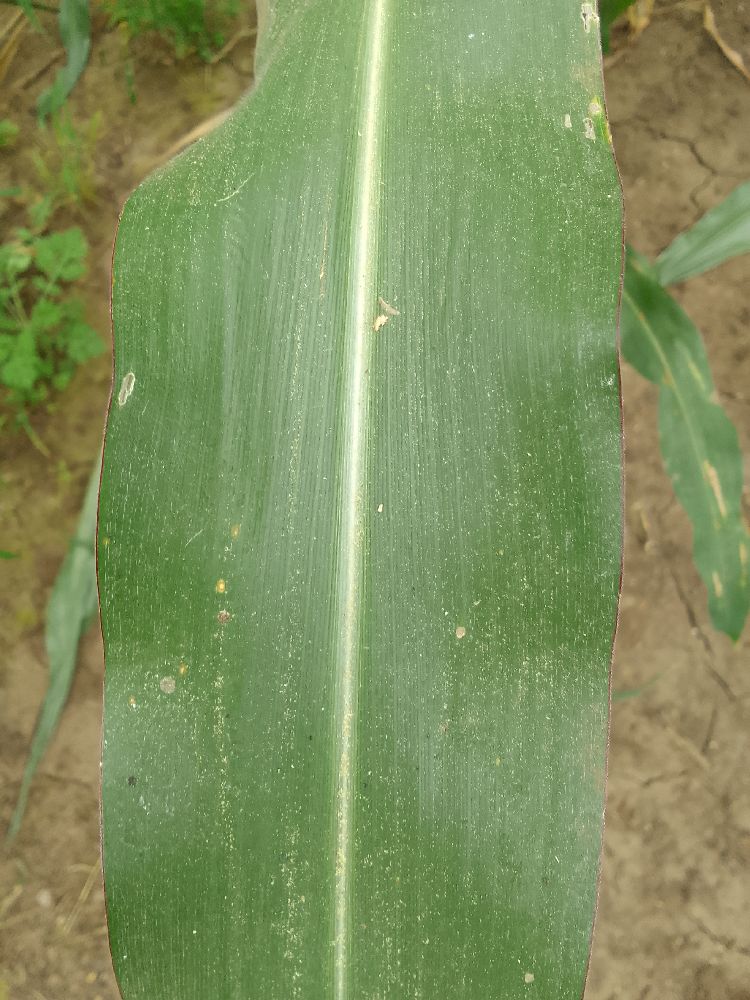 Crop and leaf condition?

maize, healthy
